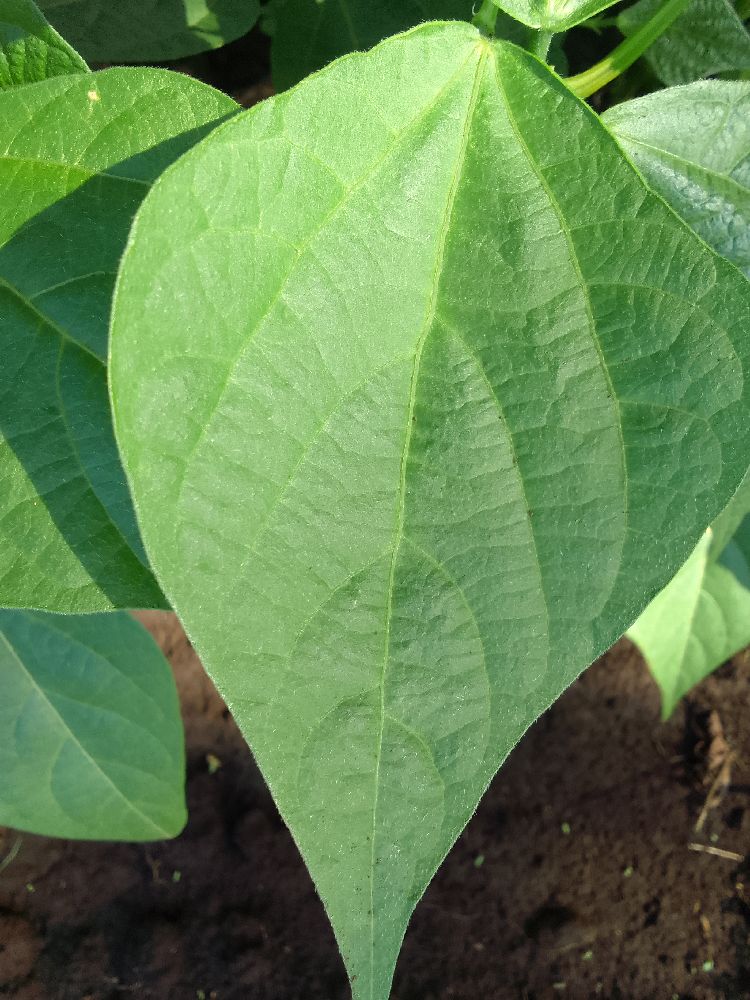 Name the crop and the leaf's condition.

common bean, healthy
